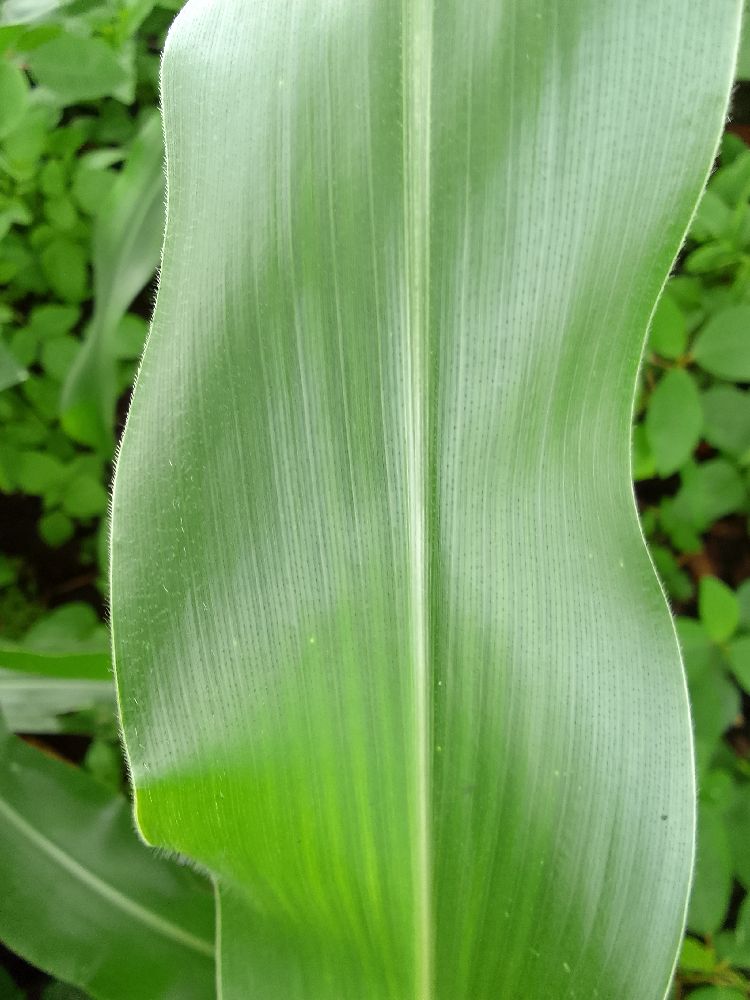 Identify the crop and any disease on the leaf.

maize, healthy
